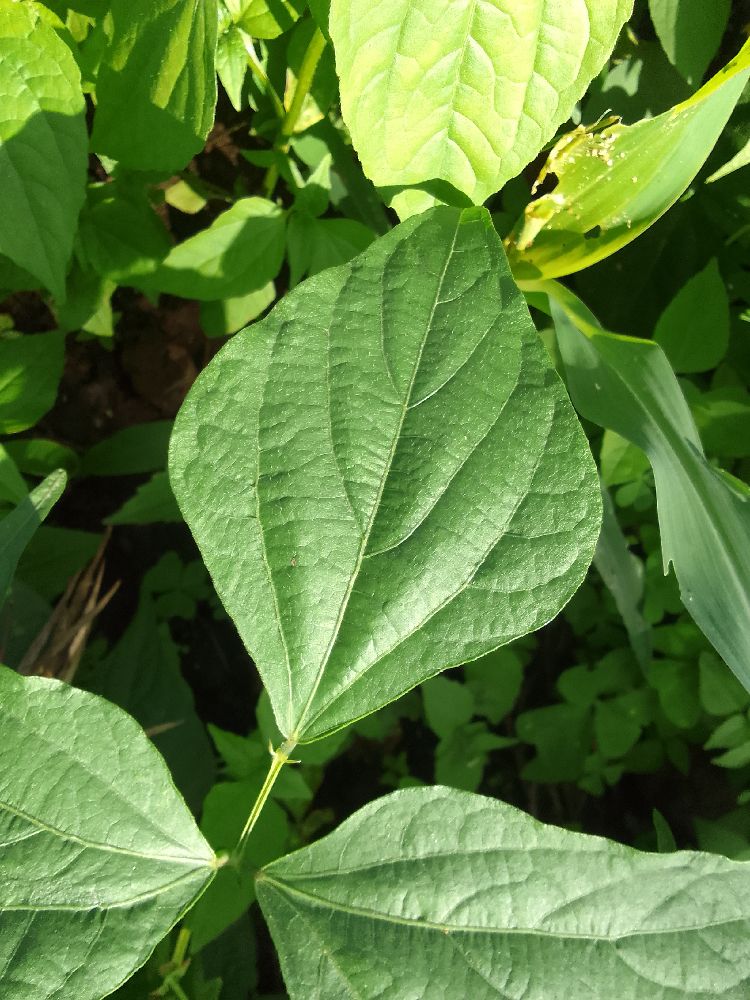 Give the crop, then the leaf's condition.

common bean, healthy
